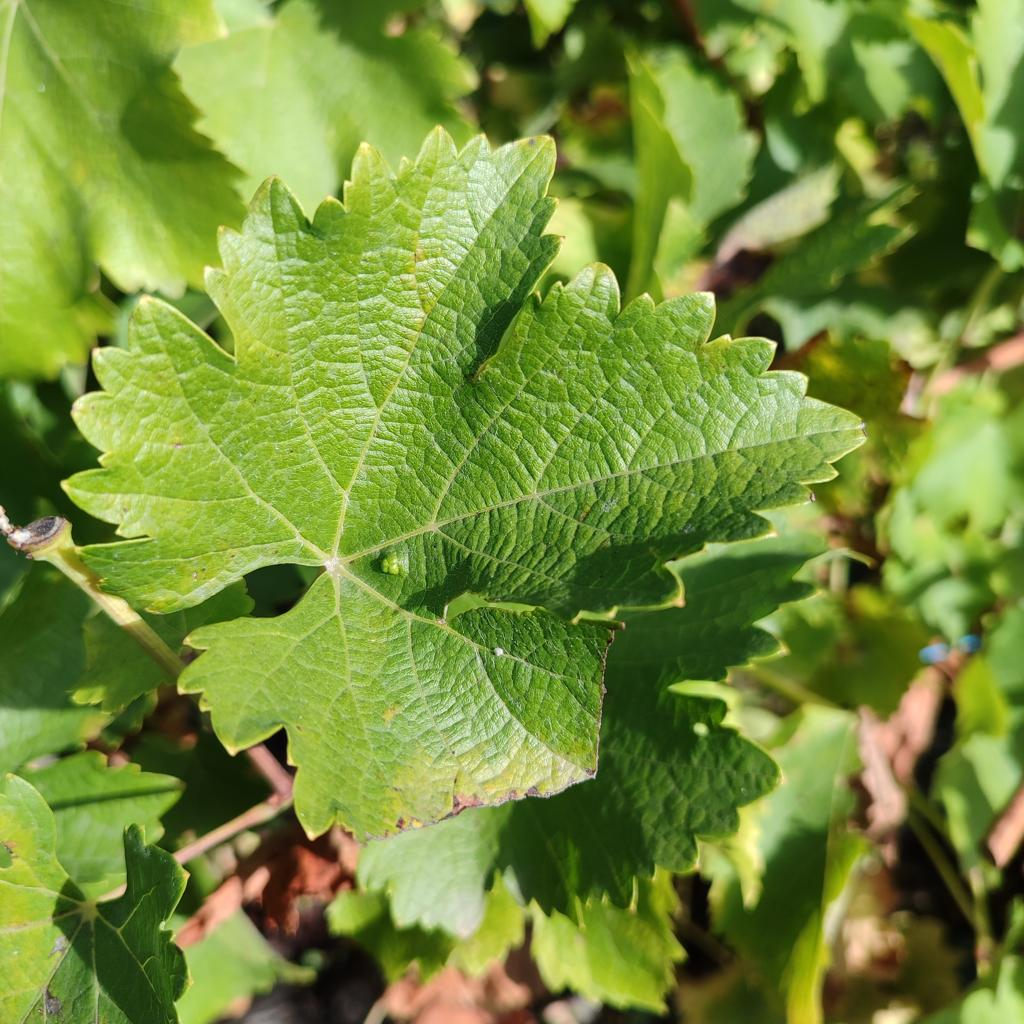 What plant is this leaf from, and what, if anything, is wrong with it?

grapevine, erineum mite
